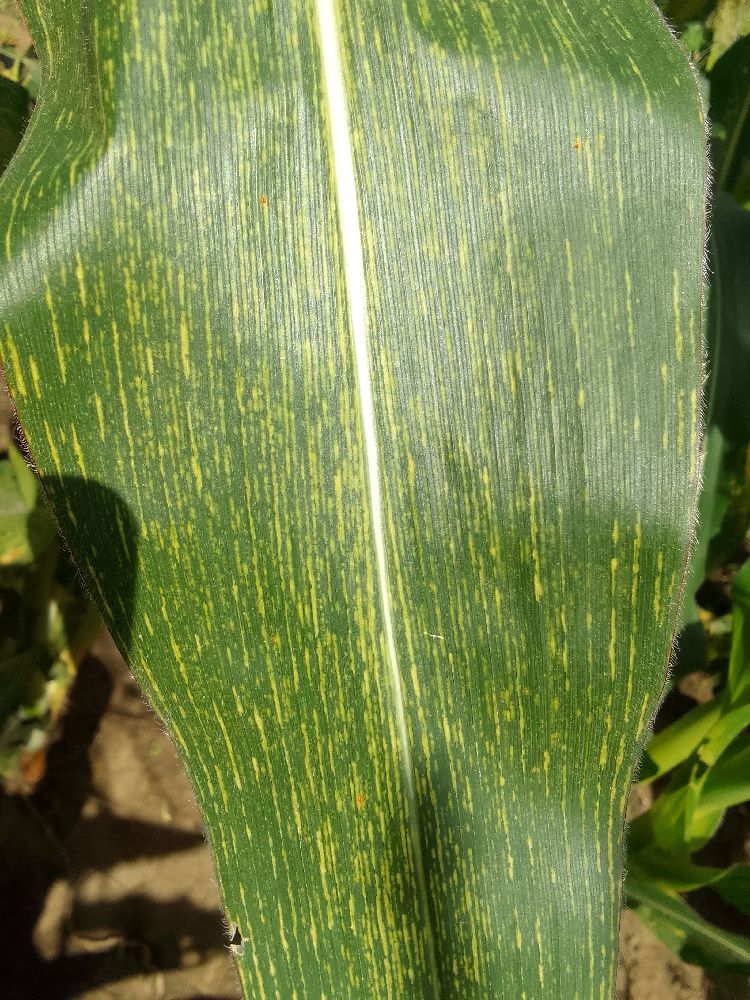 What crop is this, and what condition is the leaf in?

maize, maize streak virus
